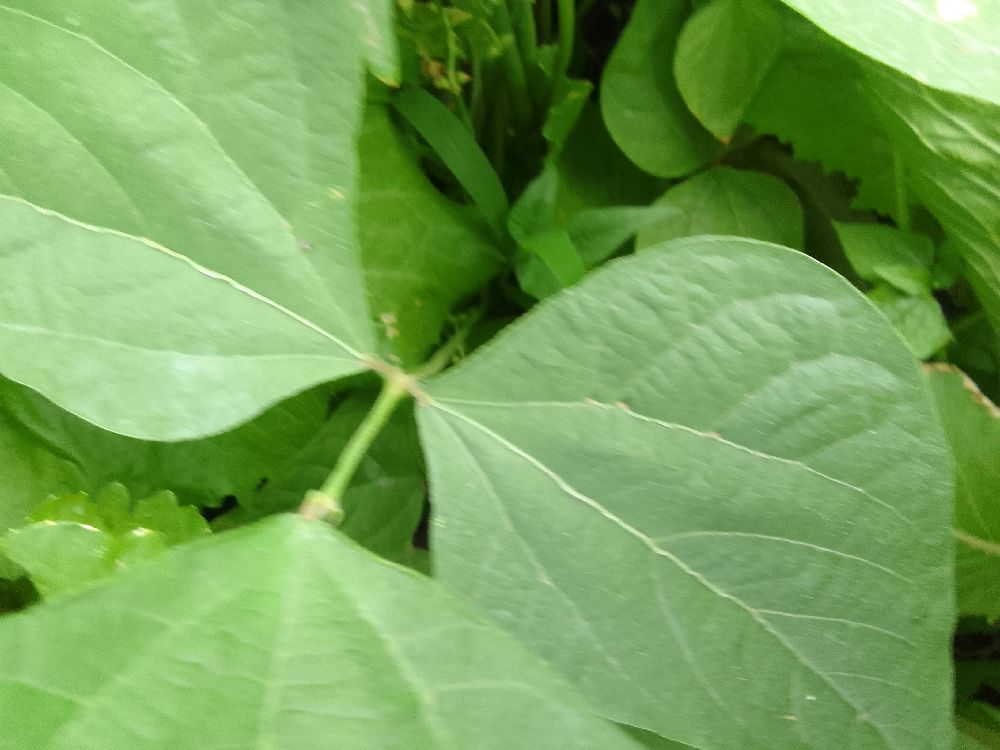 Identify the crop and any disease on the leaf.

common bean, healthy
